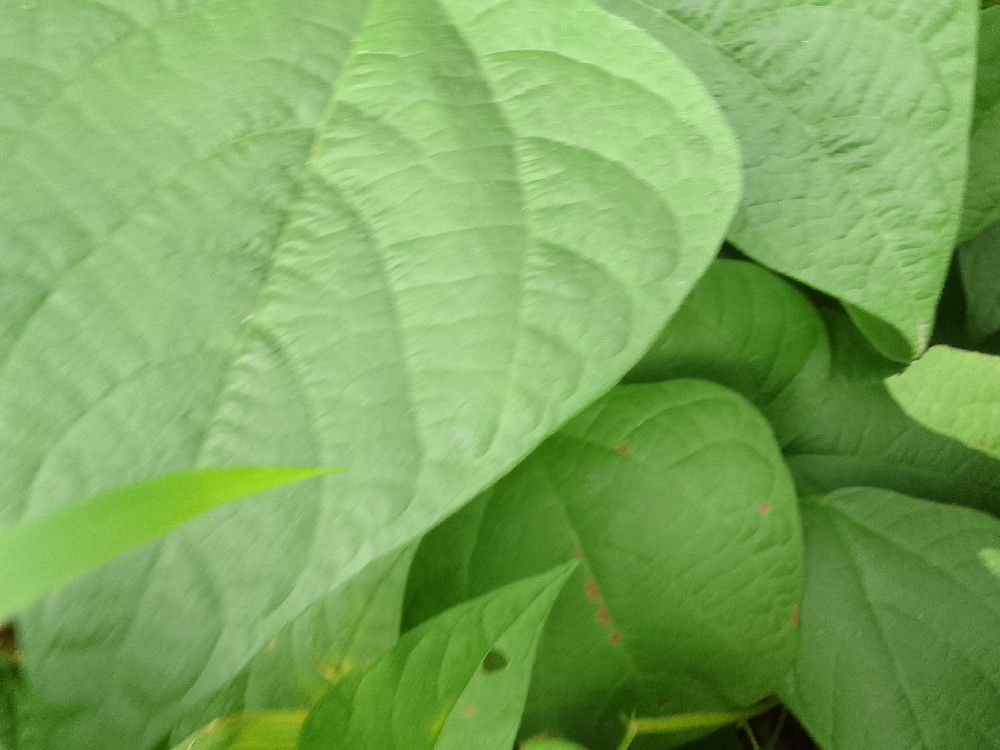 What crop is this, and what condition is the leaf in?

common bean, healthy
